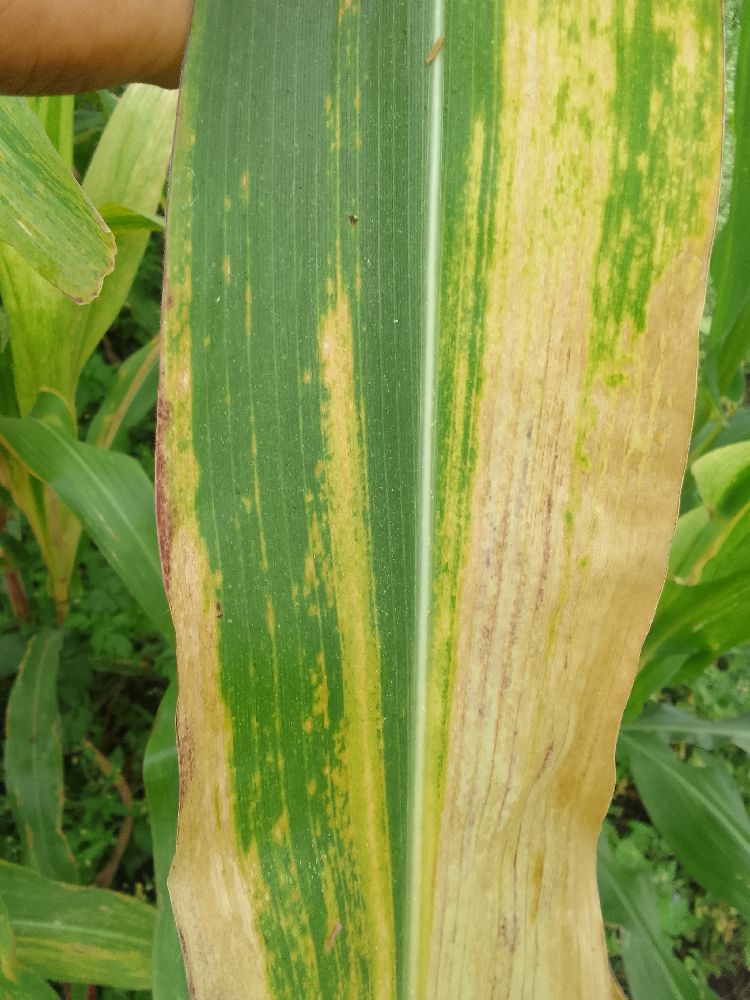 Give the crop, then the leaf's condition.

maize, maize lethal necrosis
